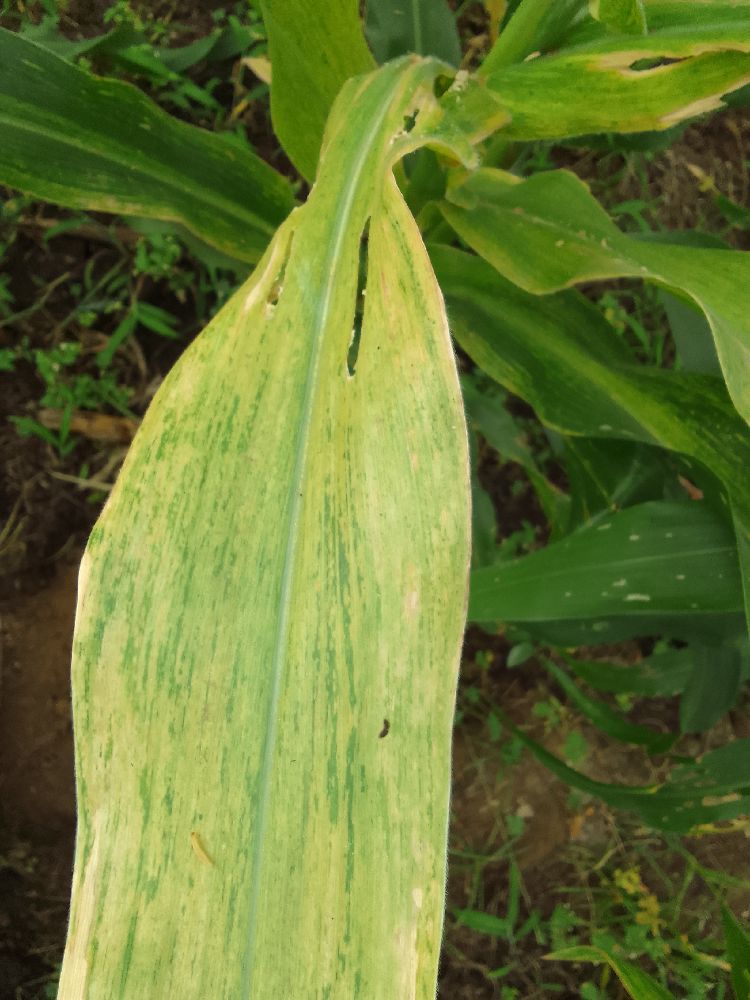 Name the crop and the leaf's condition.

maize, maize lethal necrosis
